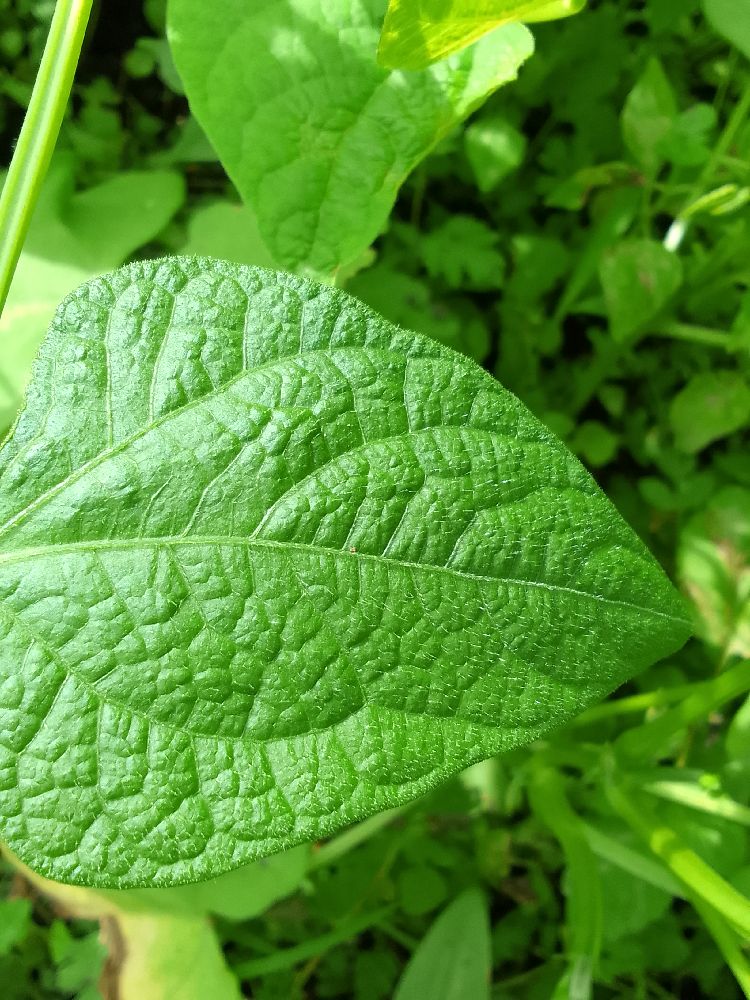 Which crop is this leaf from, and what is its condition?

common bean, healthy
